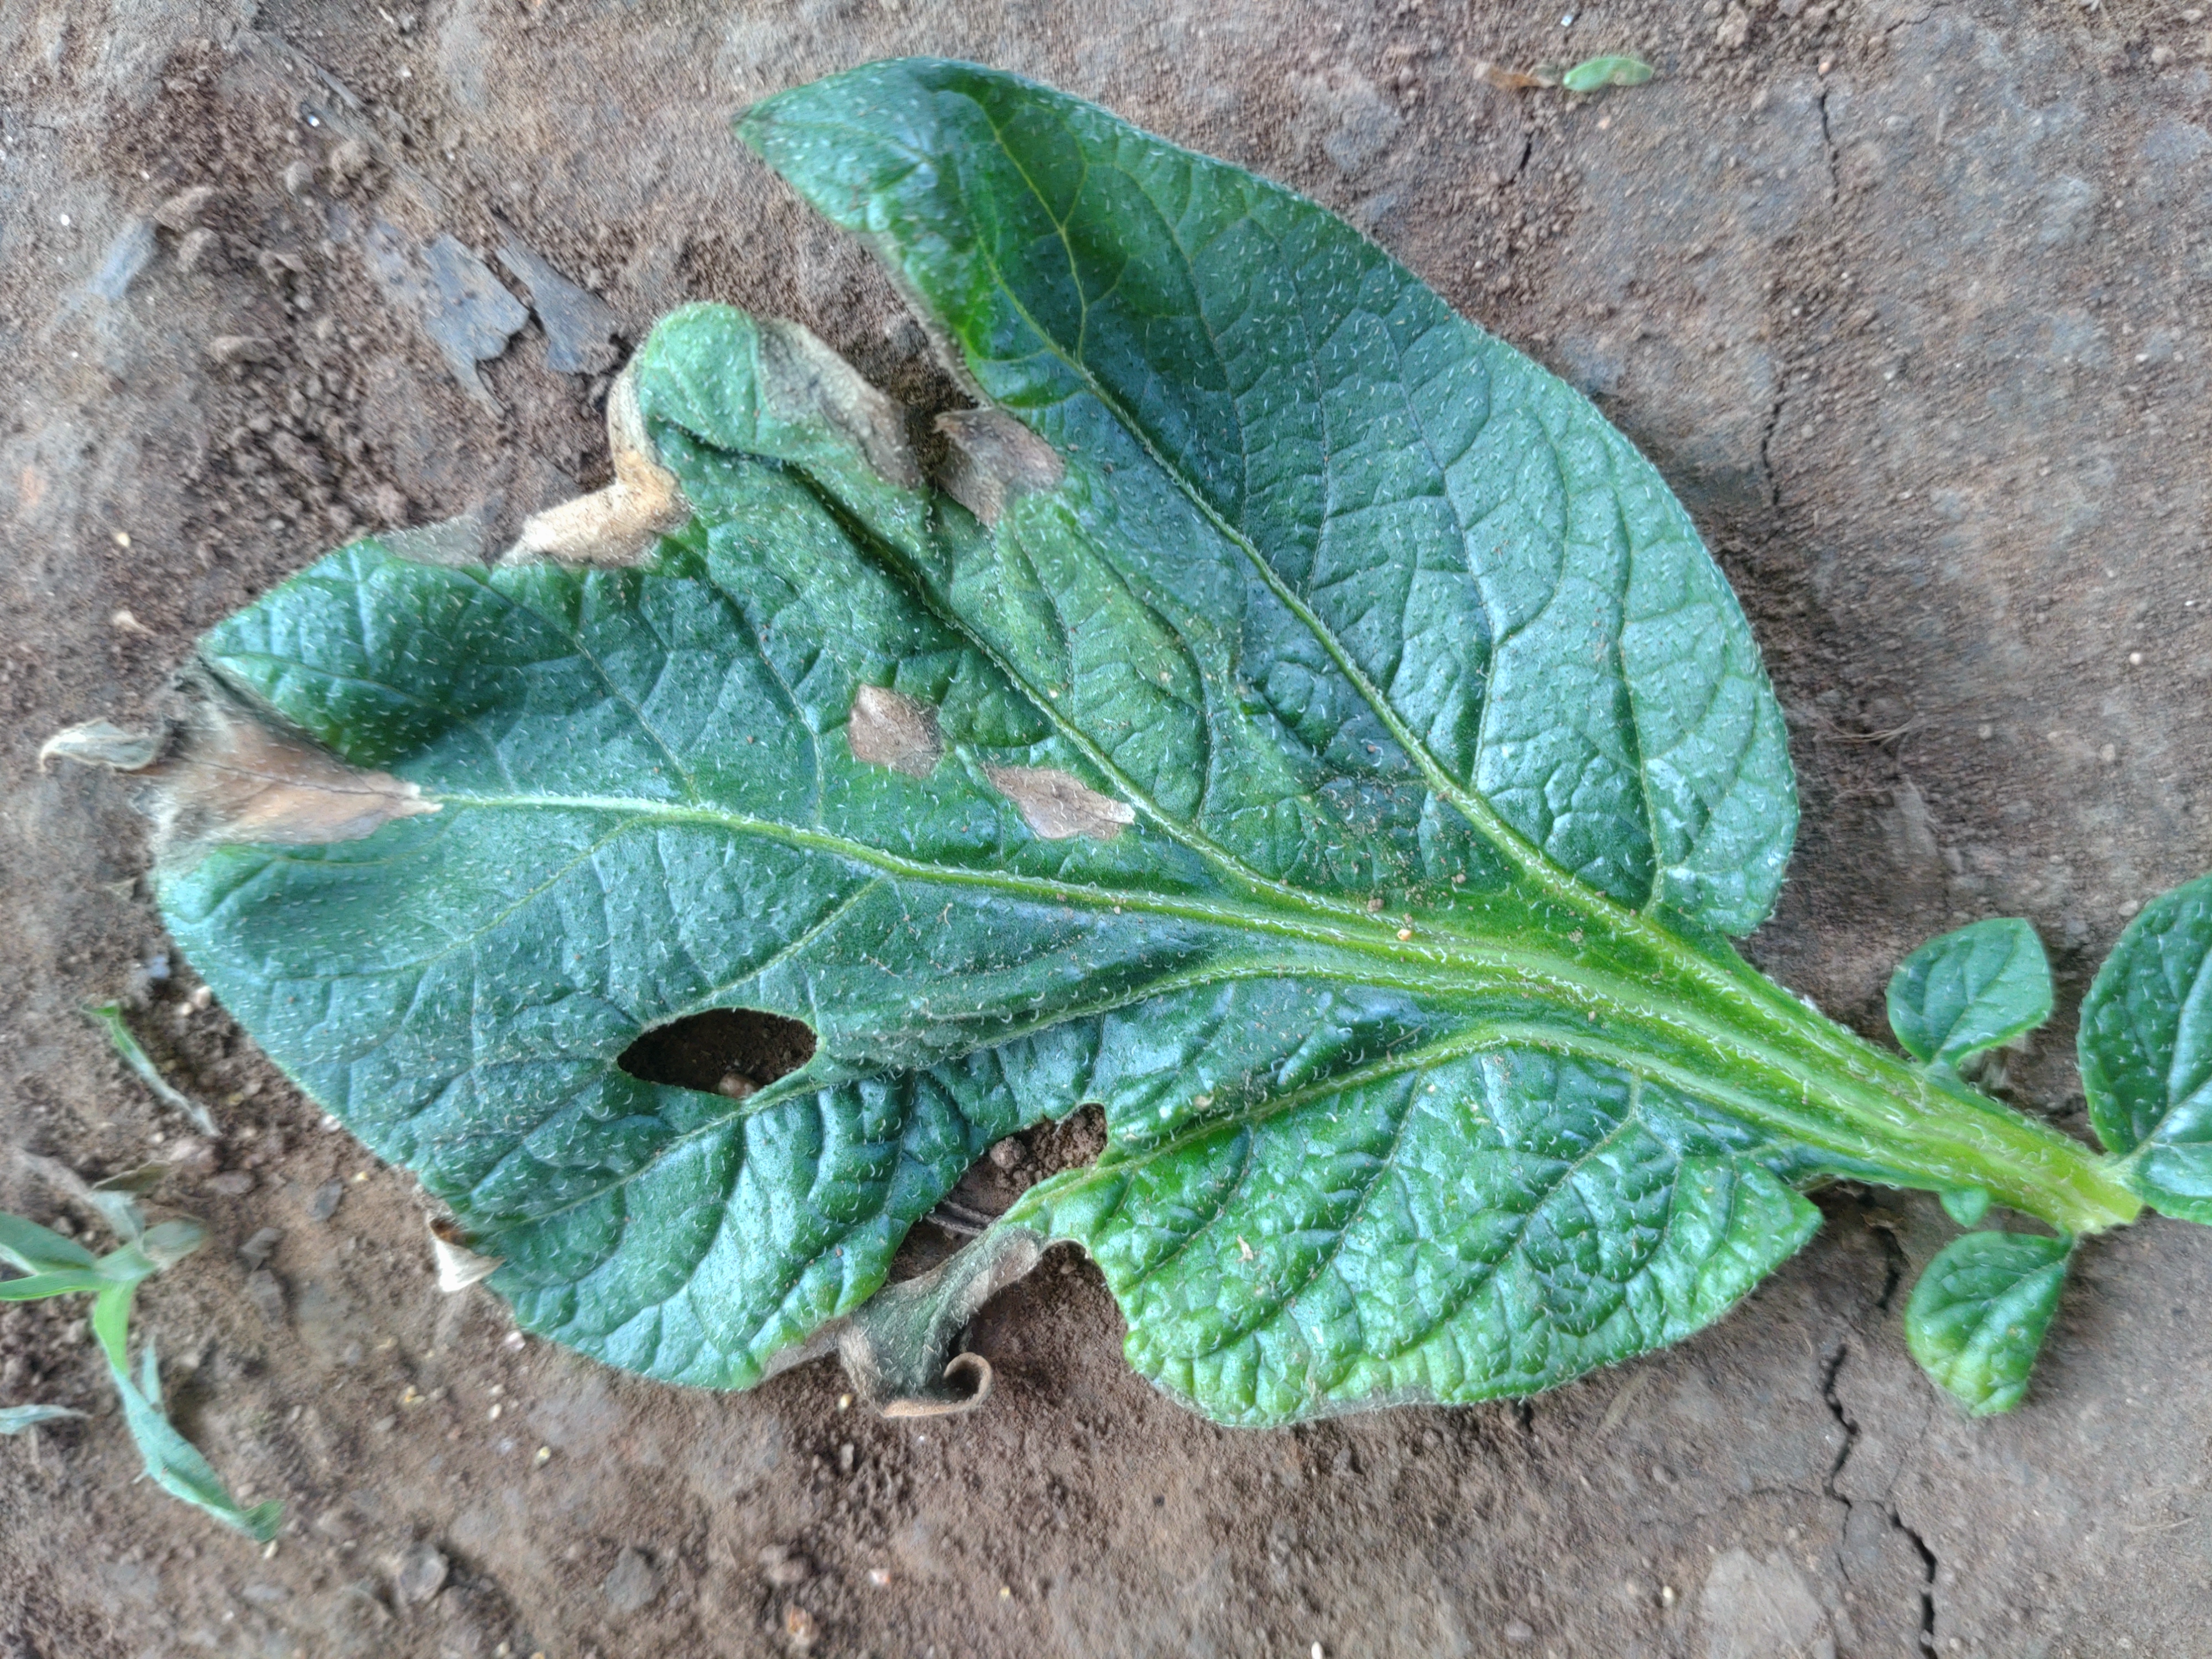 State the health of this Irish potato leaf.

early blight
